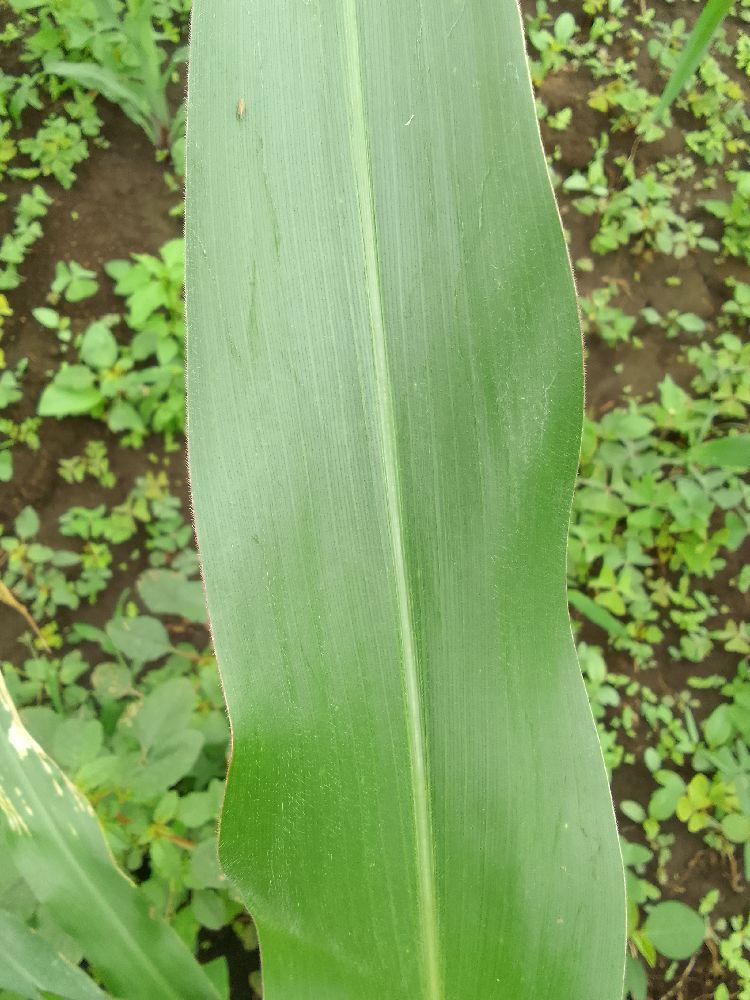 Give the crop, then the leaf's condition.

maize, healthy
